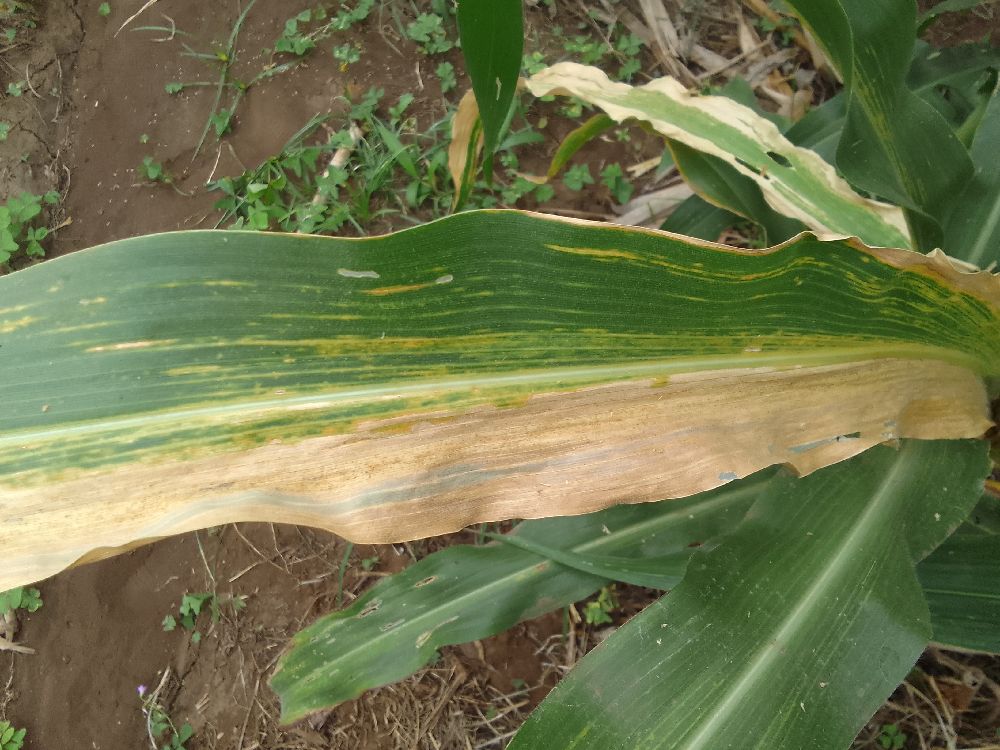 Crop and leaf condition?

maize, maize lethal necrosis
